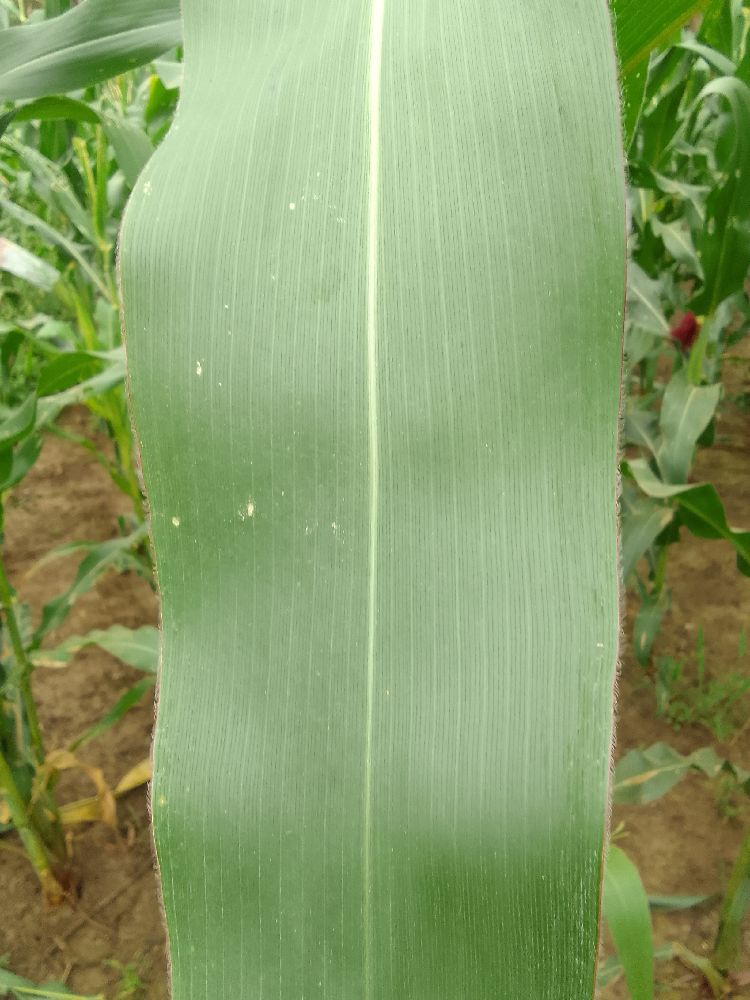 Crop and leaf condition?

maize, healthy
